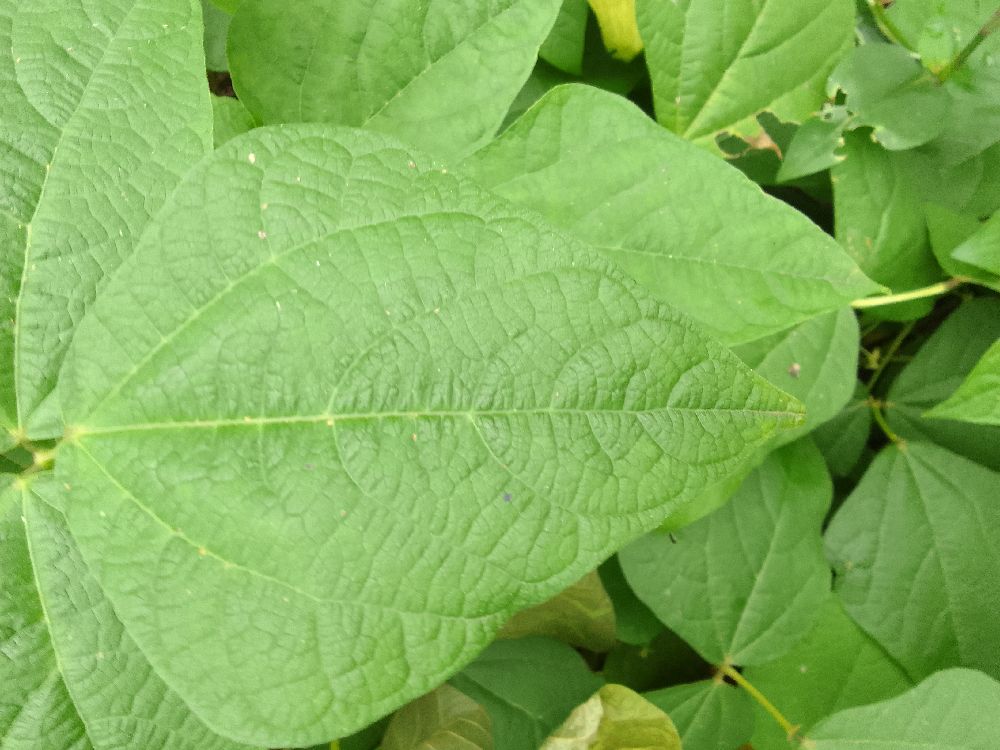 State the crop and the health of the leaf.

common bean, healthy
